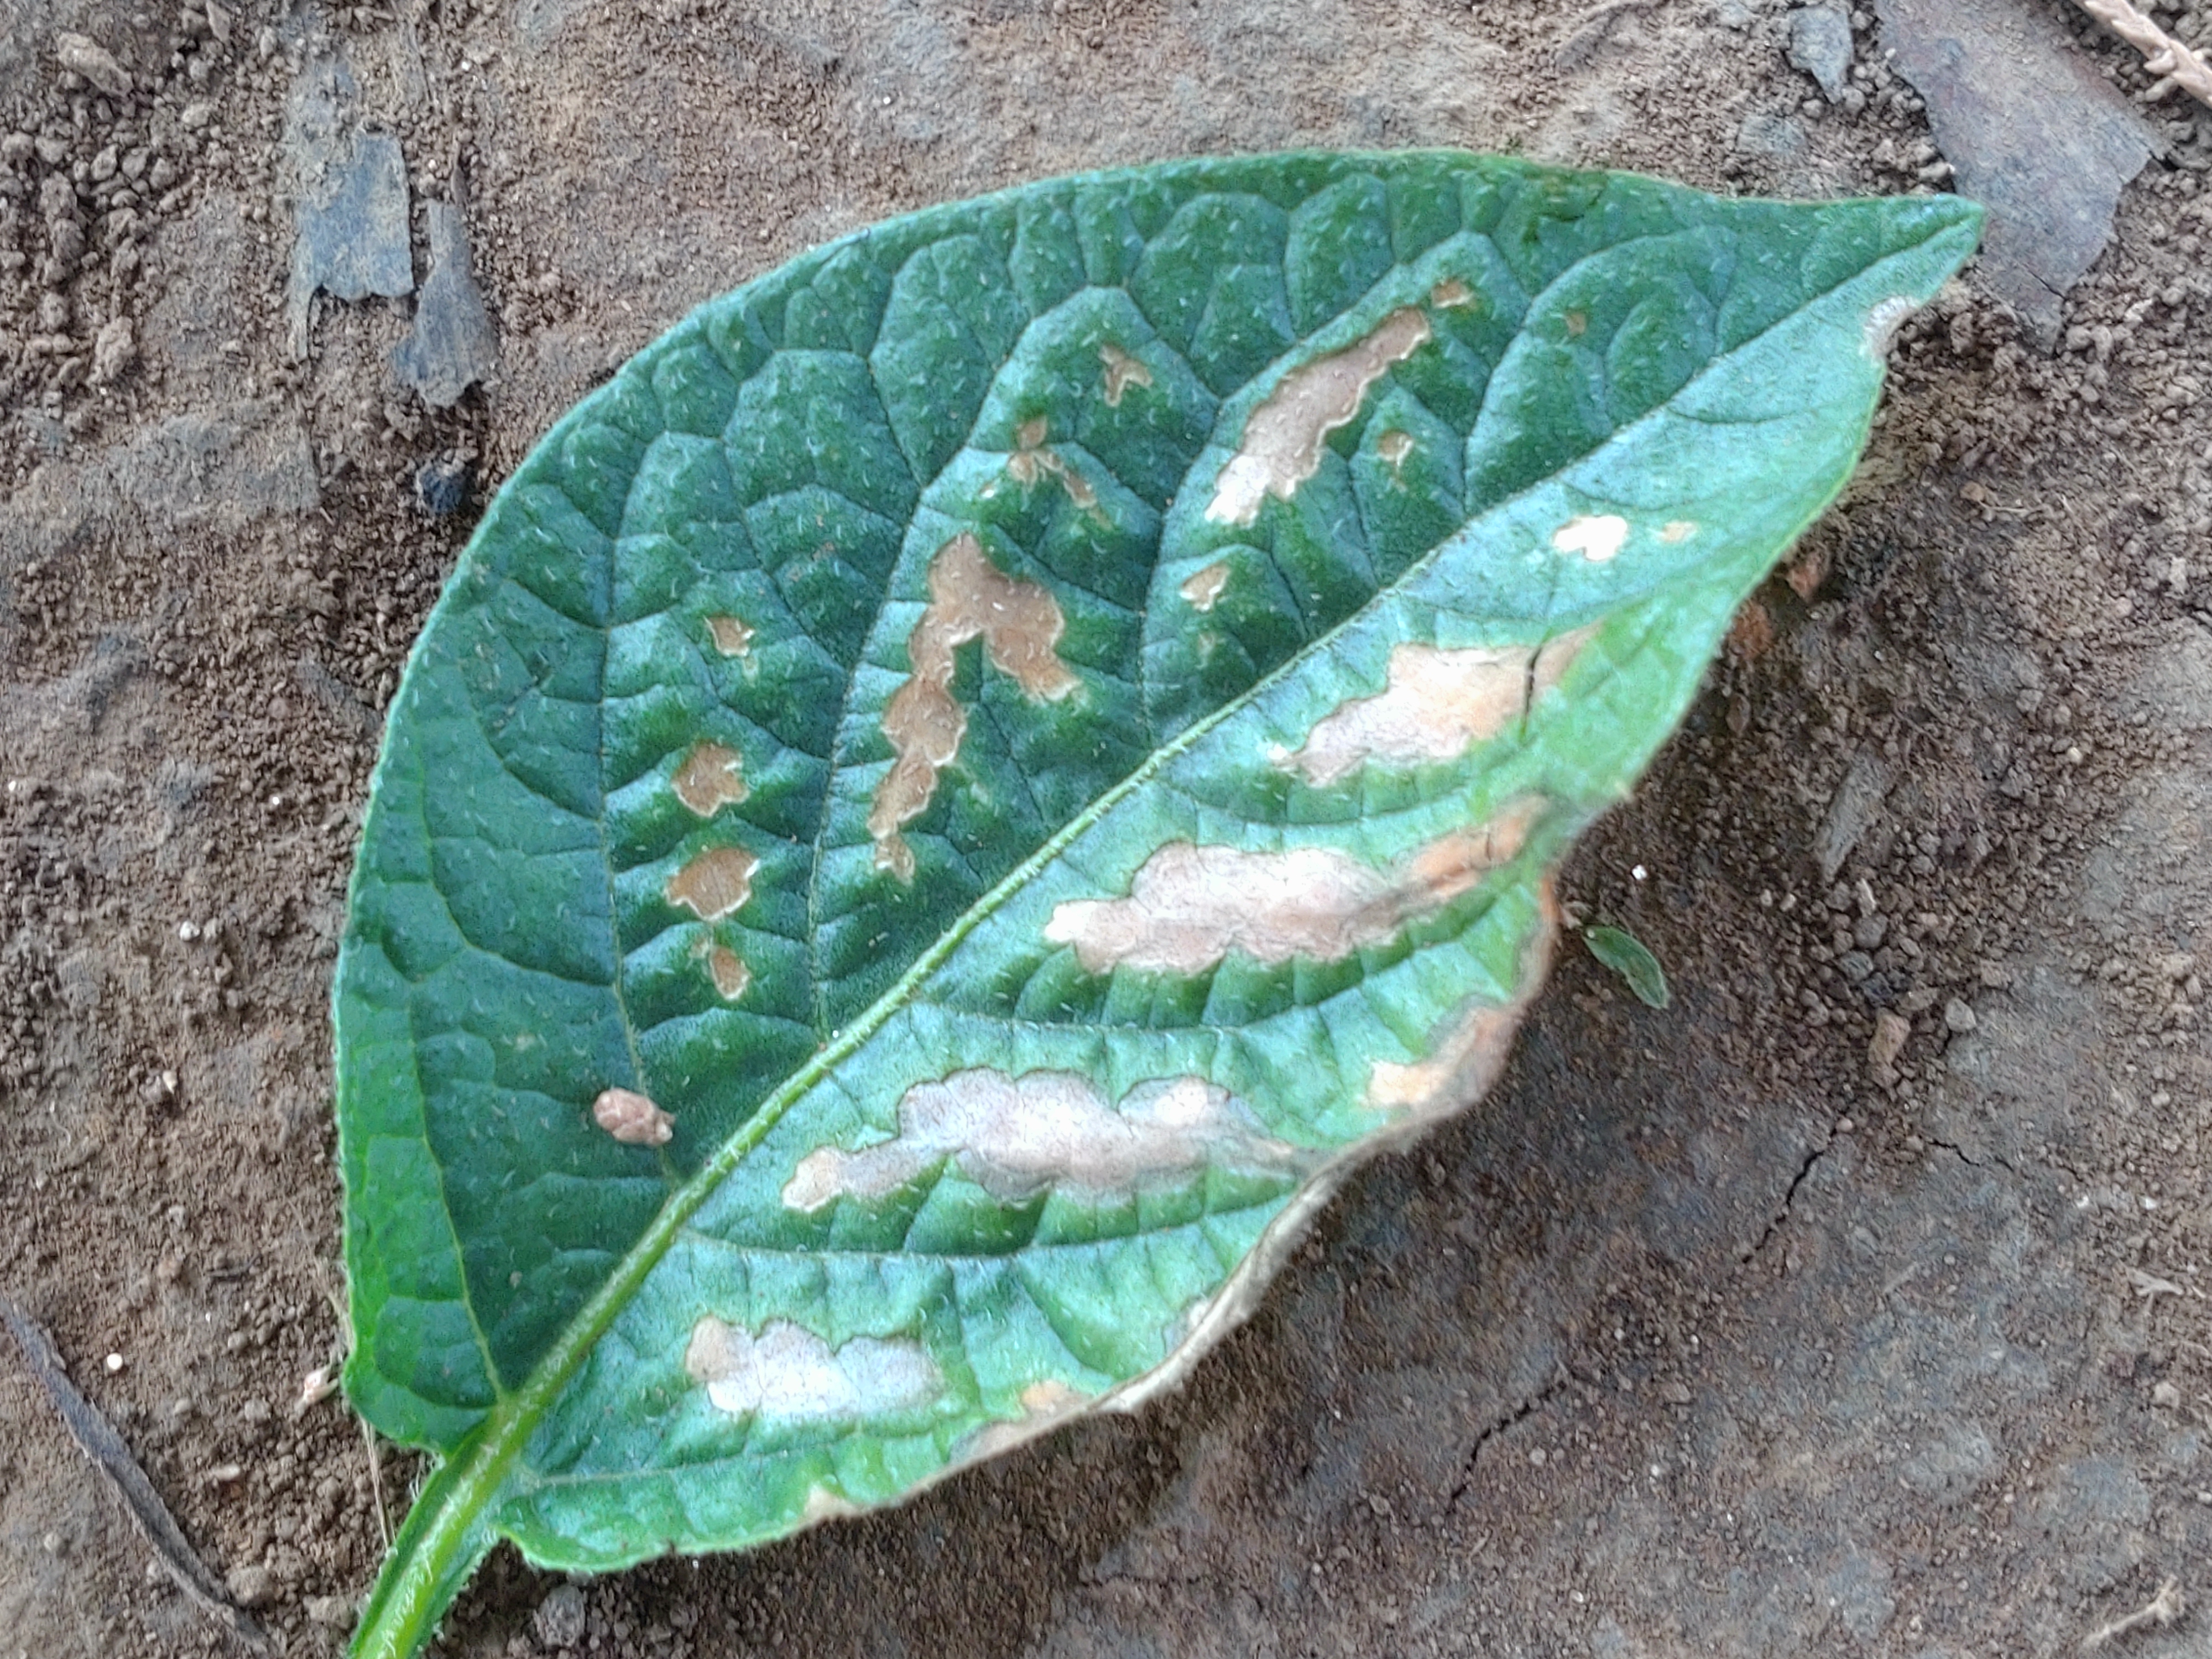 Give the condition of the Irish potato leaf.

early blight
